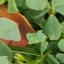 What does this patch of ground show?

unstructured weed
